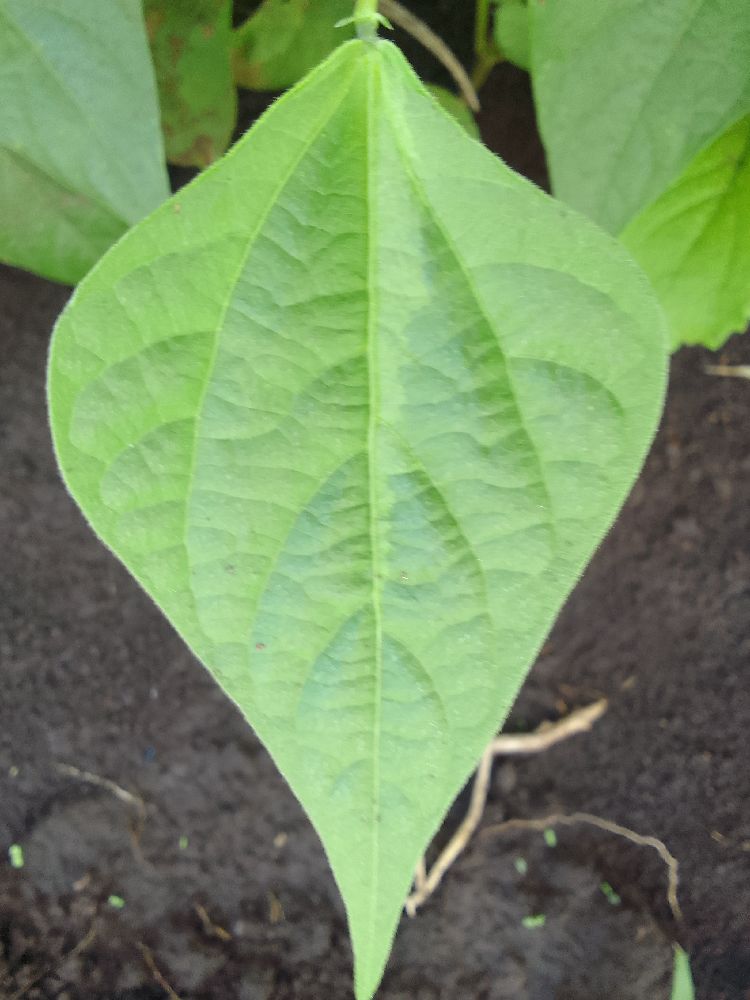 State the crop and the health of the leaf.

common bean, healthy
